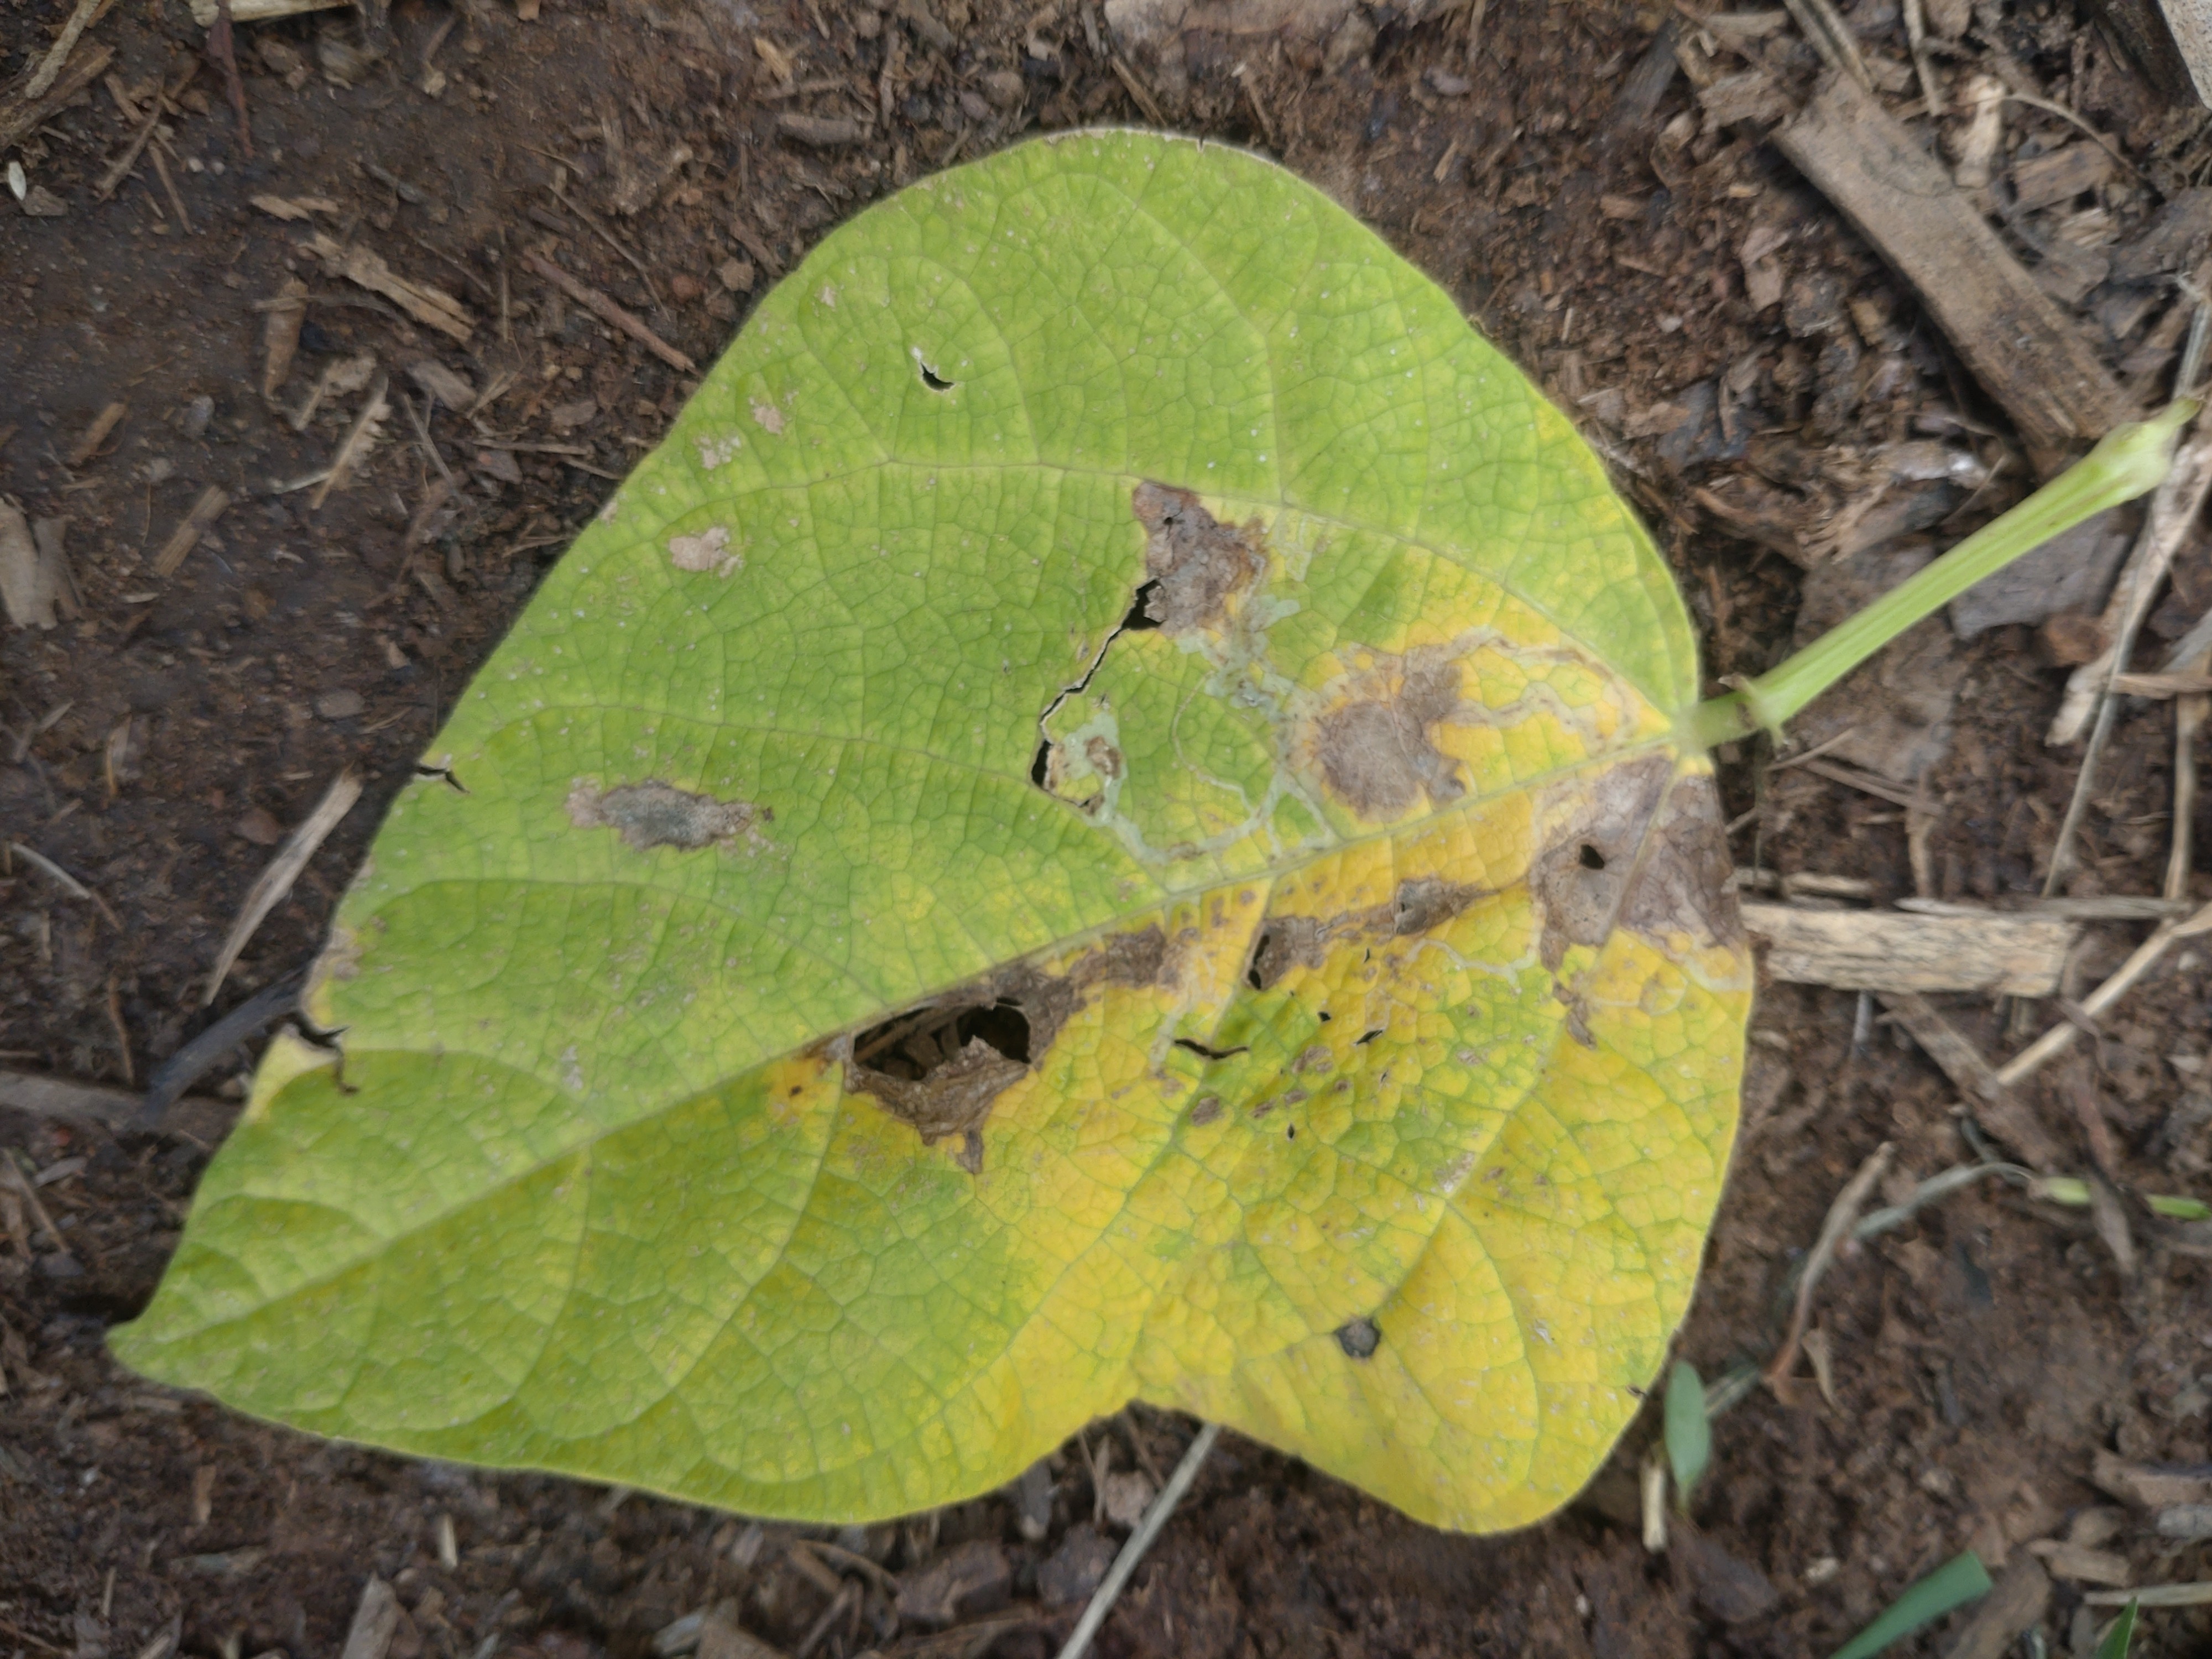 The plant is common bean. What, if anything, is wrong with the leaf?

anthracnose
